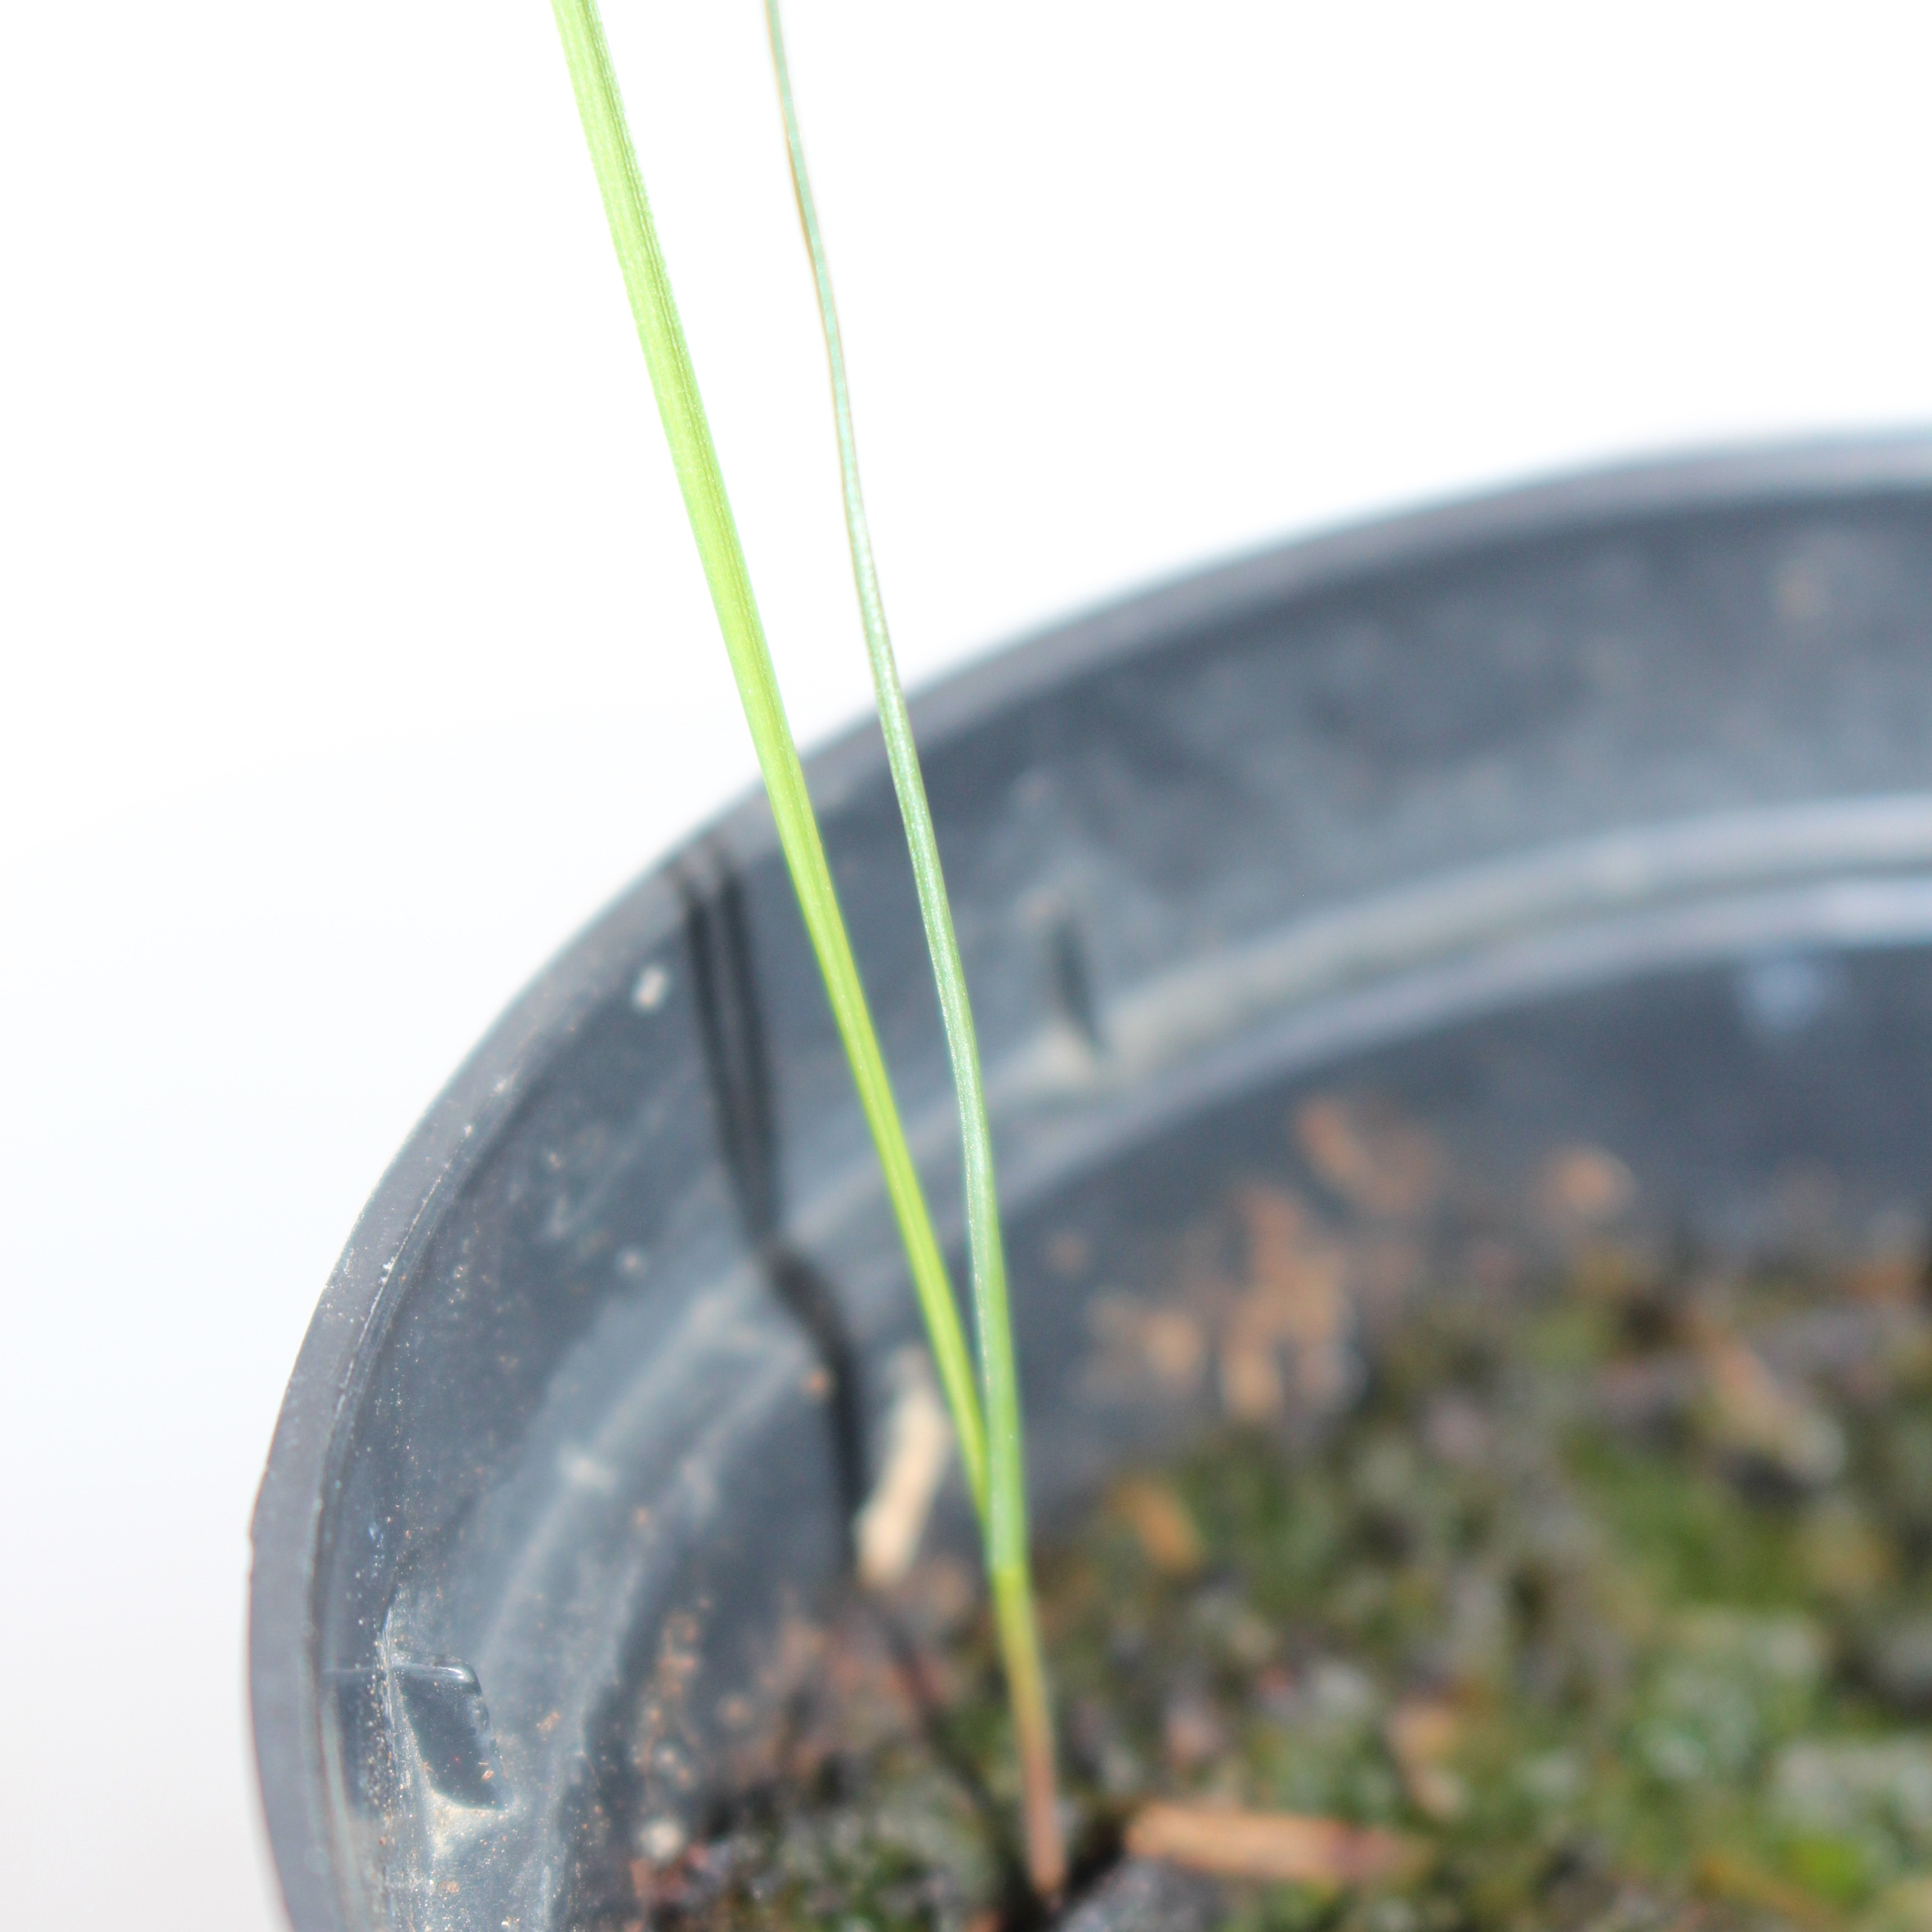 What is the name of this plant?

Lolium multiflorum
